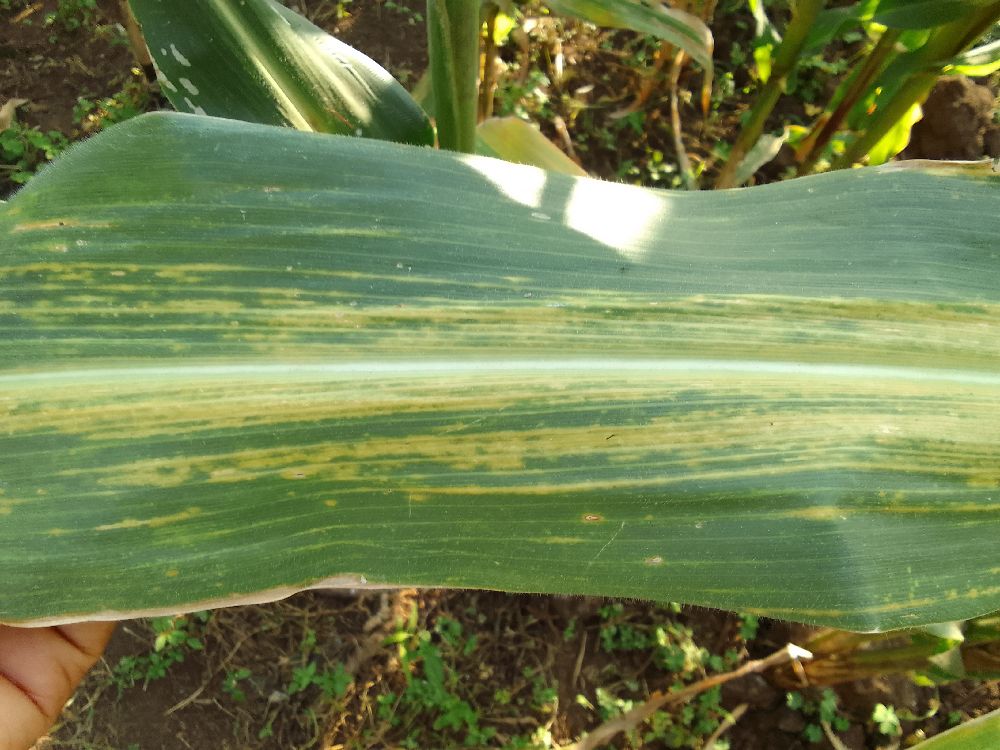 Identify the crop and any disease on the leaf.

maize, maize lethal necrosis
